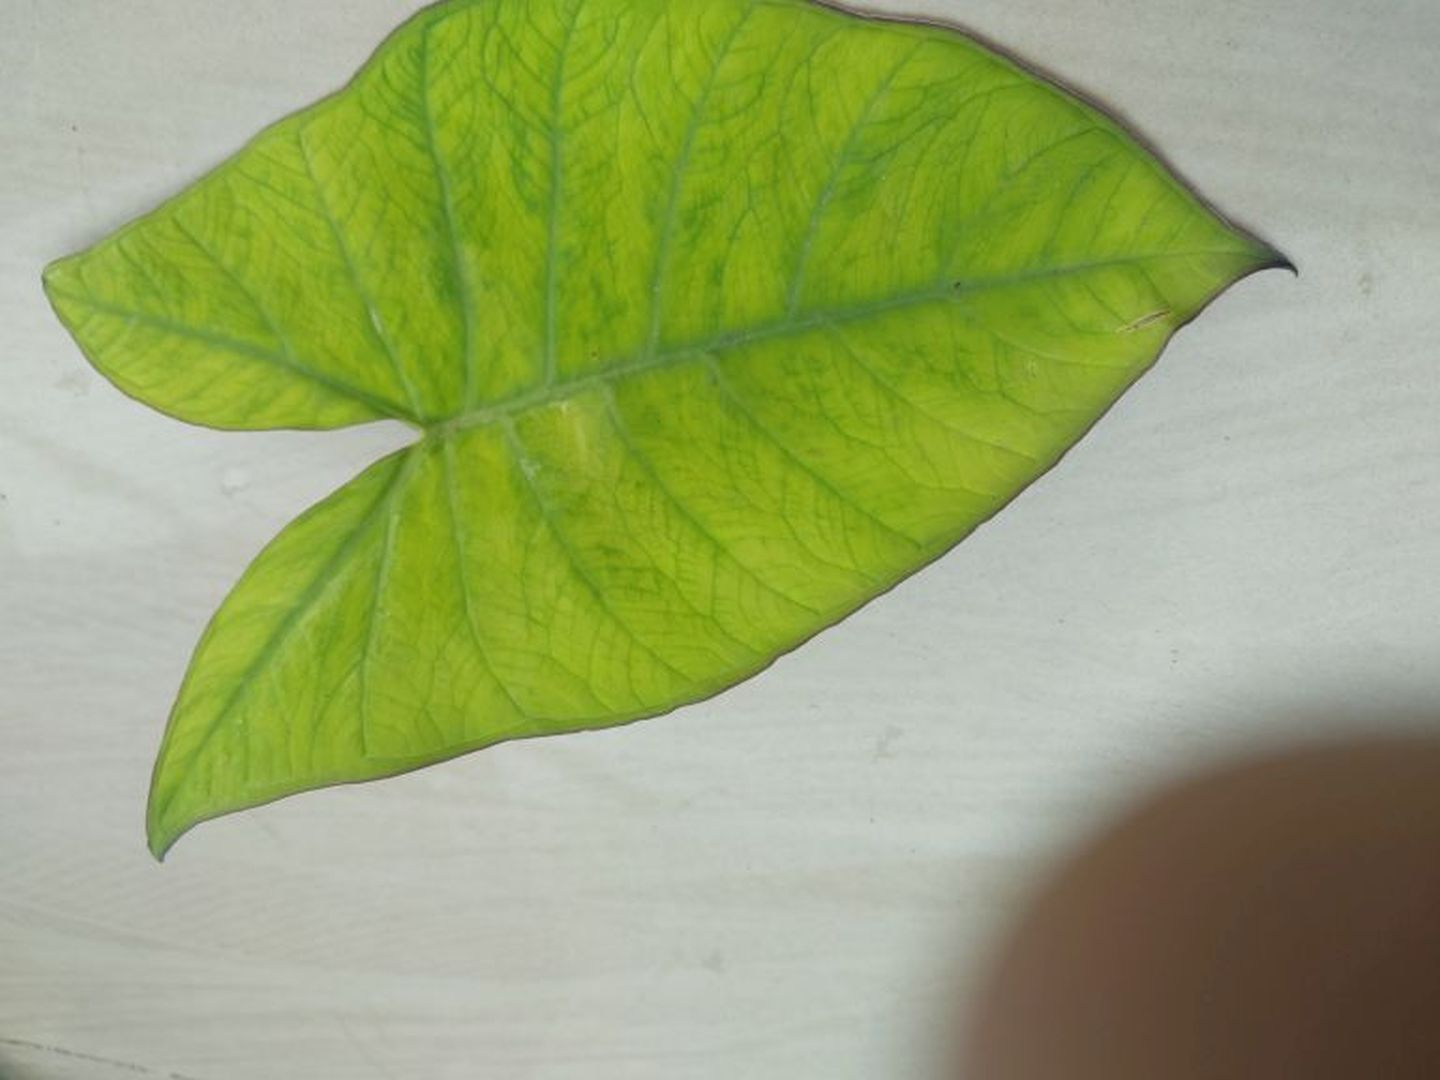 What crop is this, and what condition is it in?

taro, mosaic
